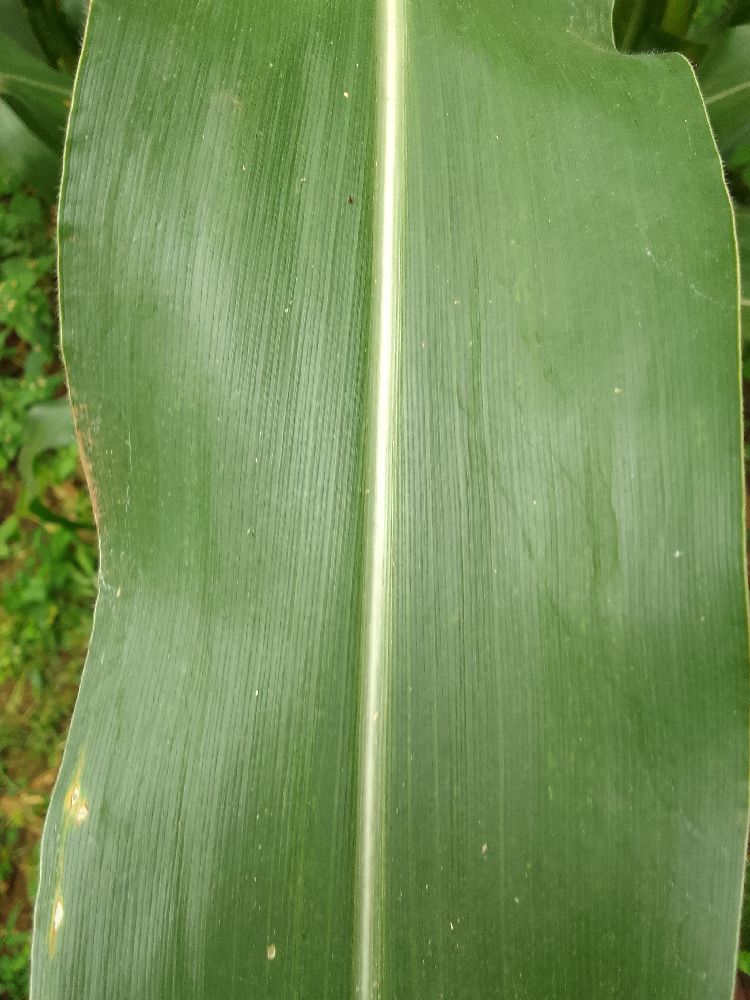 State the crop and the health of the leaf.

maize, healthy
